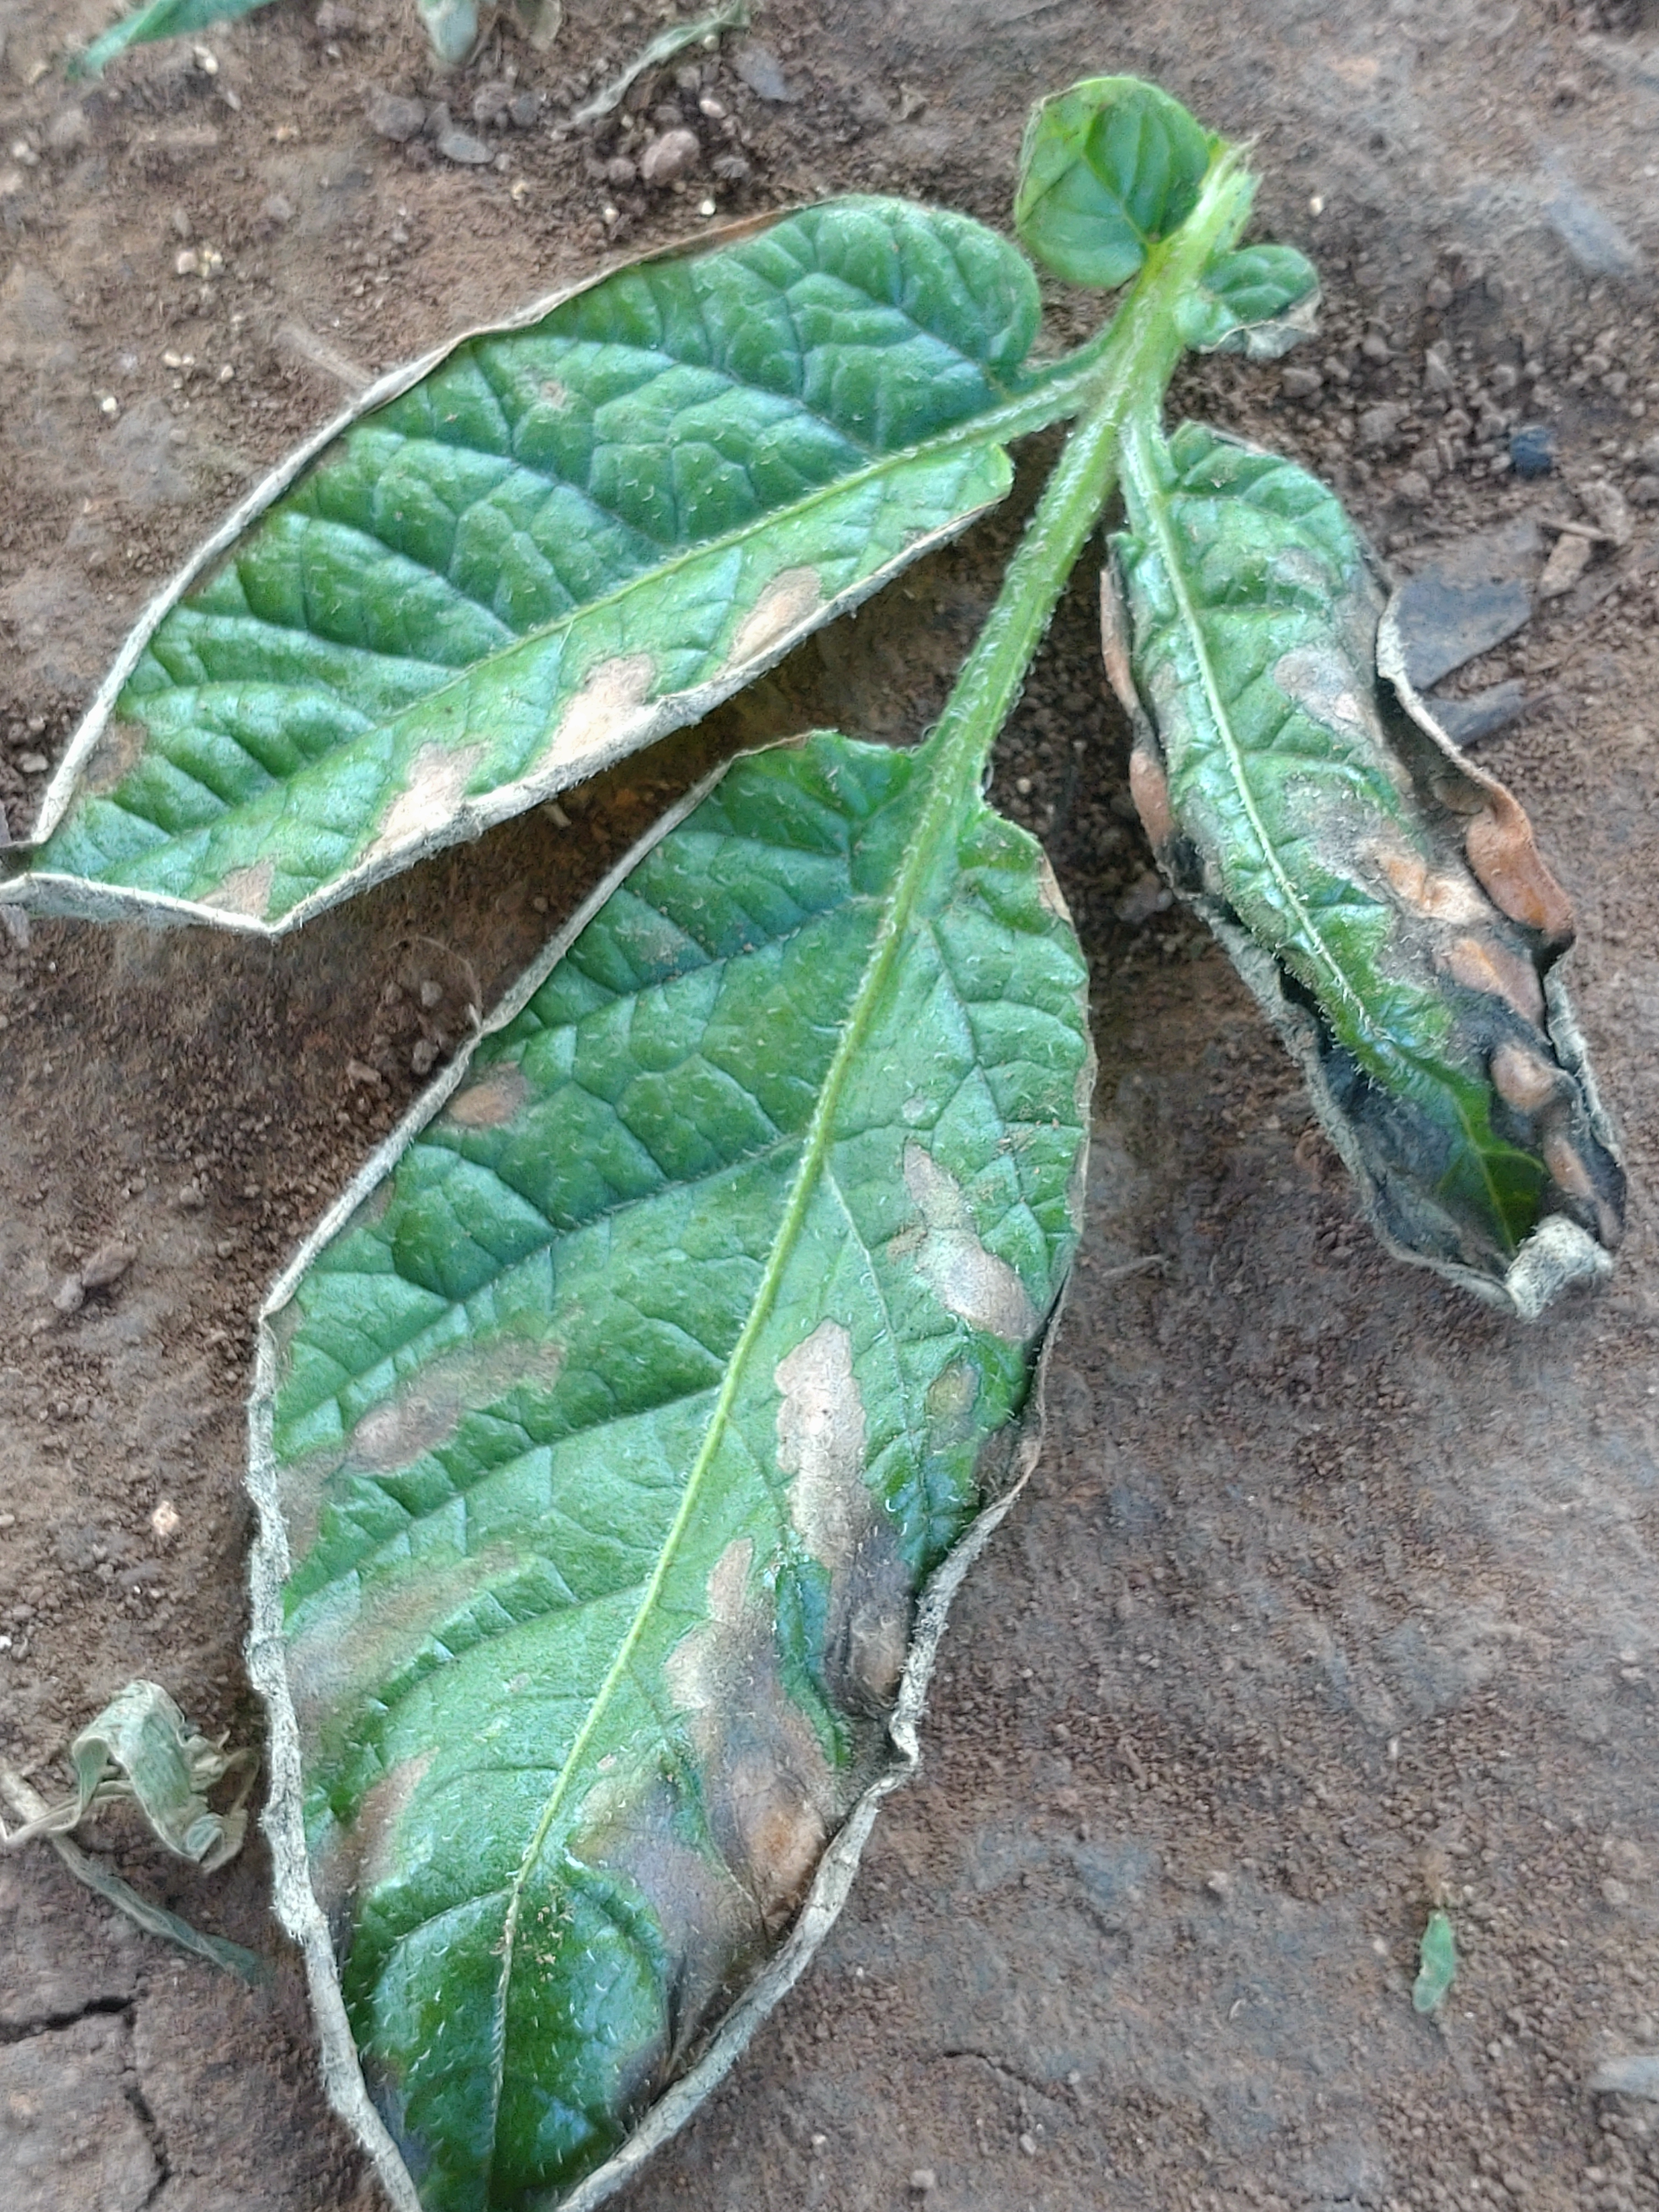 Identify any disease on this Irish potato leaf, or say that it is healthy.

early blight
